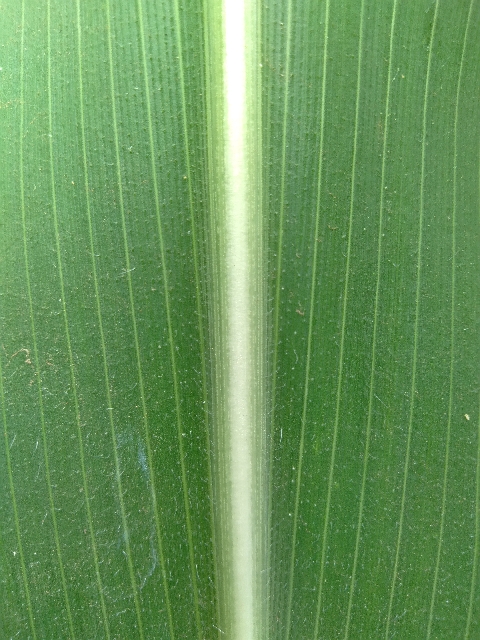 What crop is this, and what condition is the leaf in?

maize, healthy
